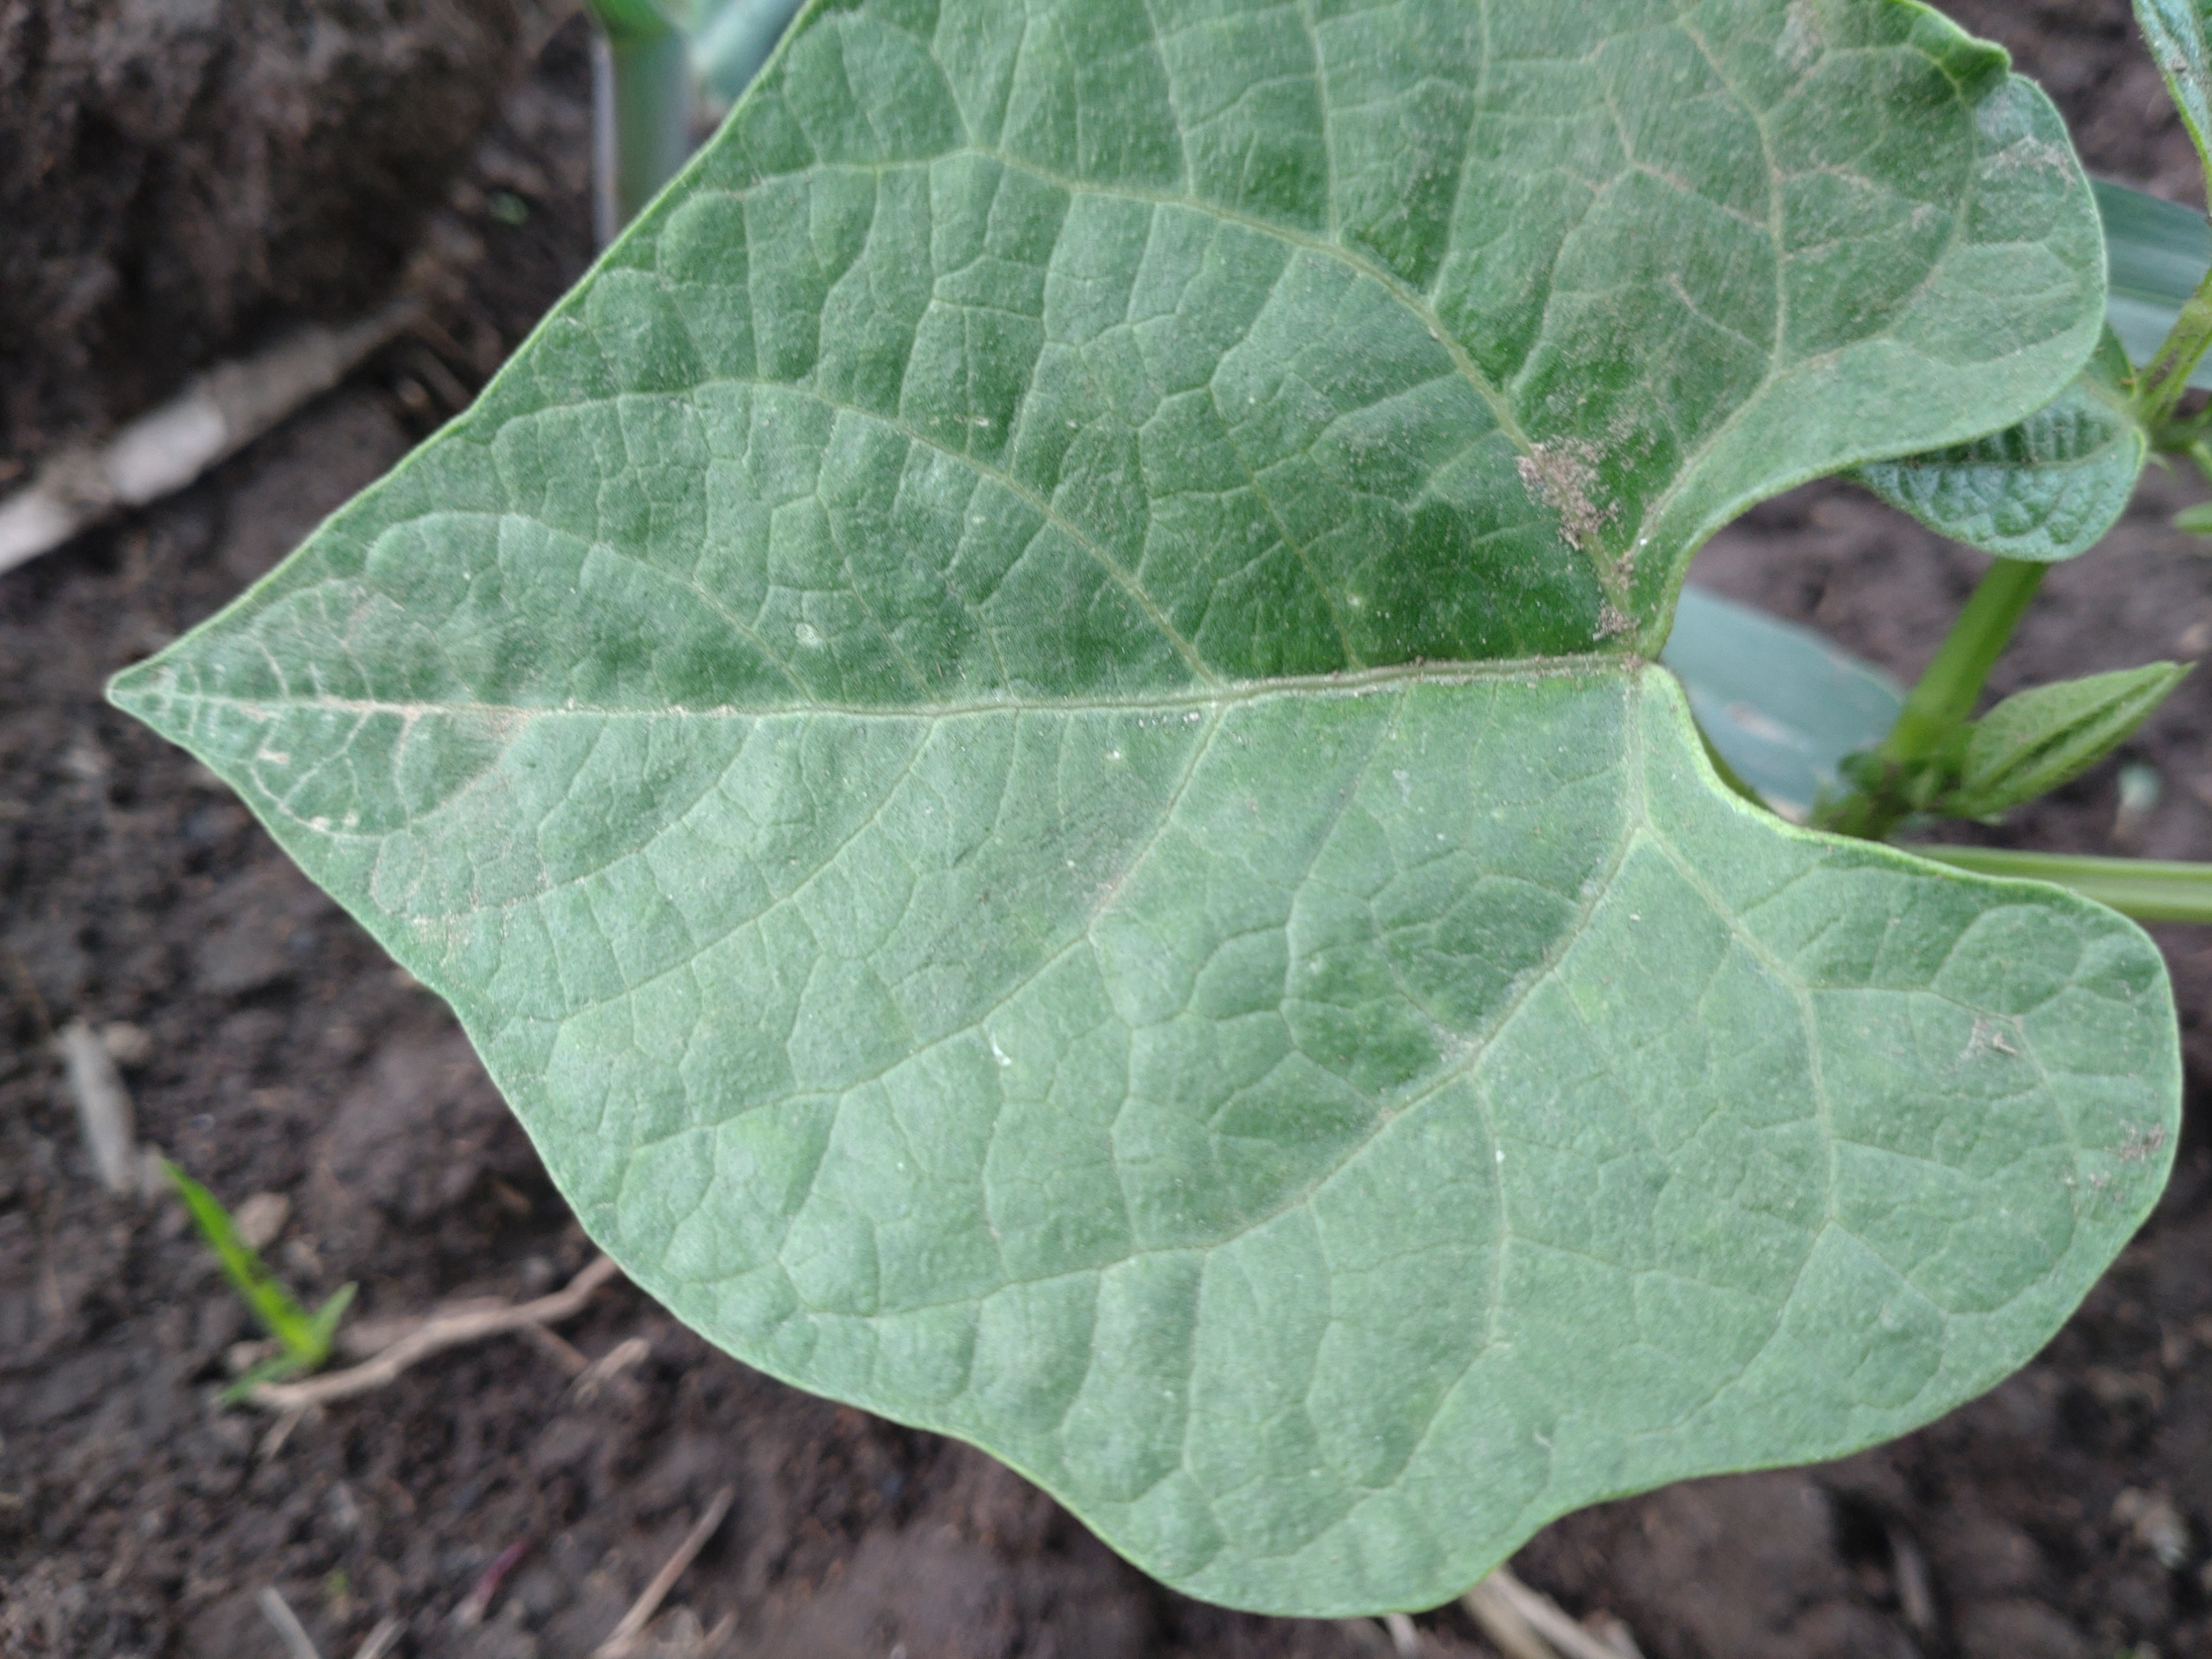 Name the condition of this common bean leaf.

healthy
